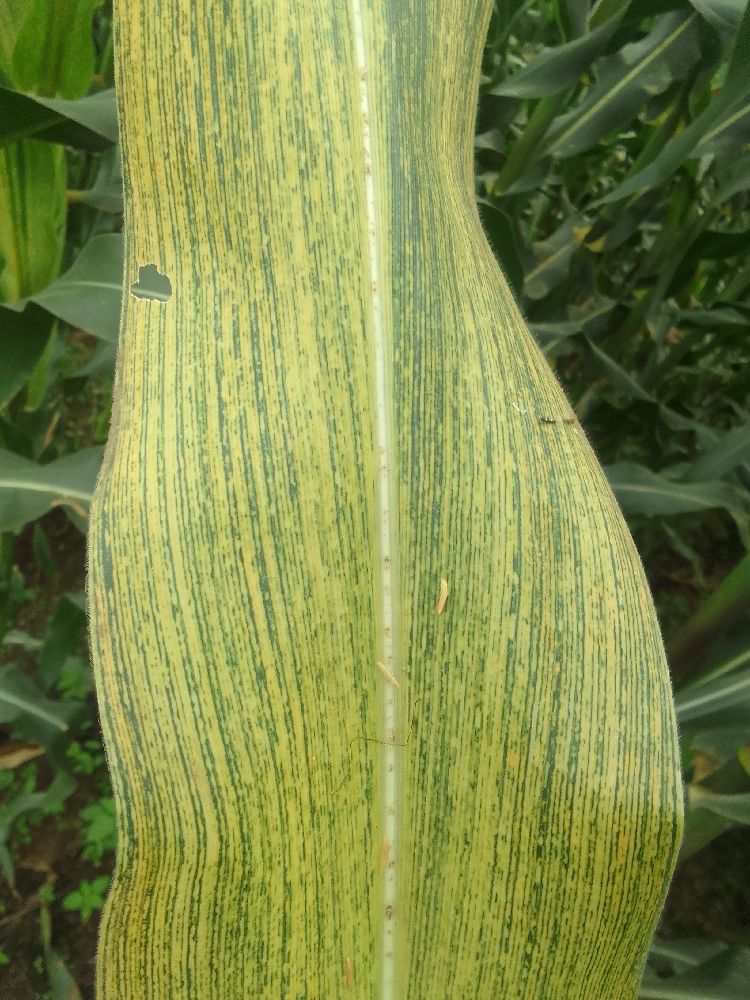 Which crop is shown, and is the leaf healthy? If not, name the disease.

maize, maize streak virus
